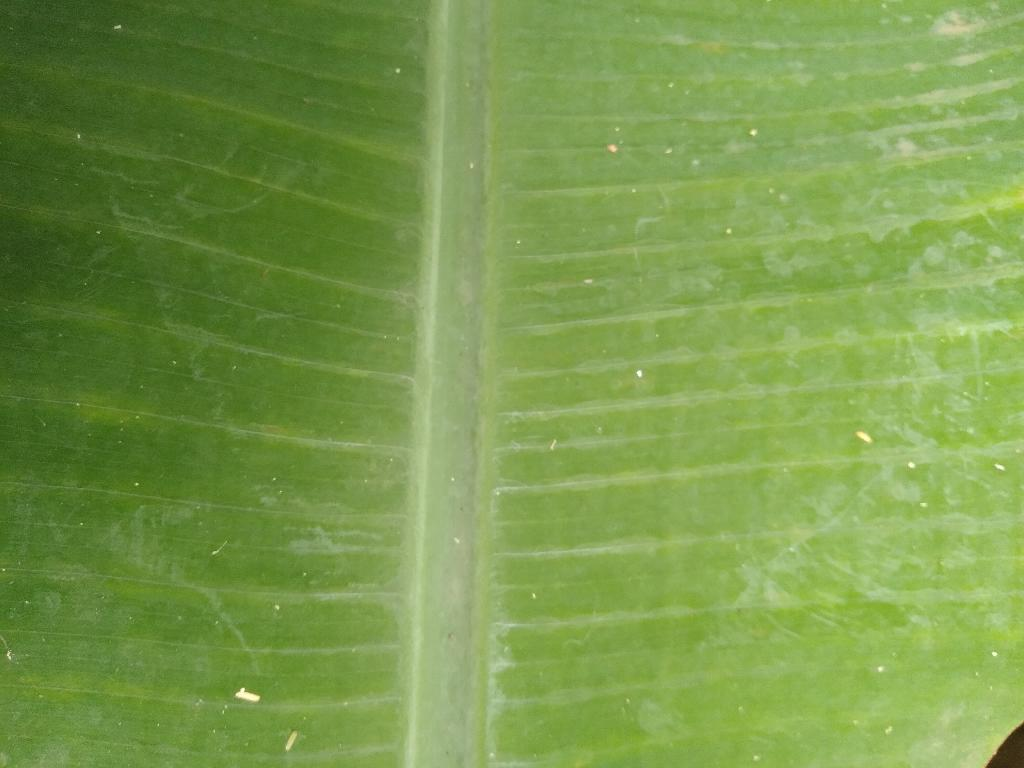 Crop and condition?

banana, healthy
